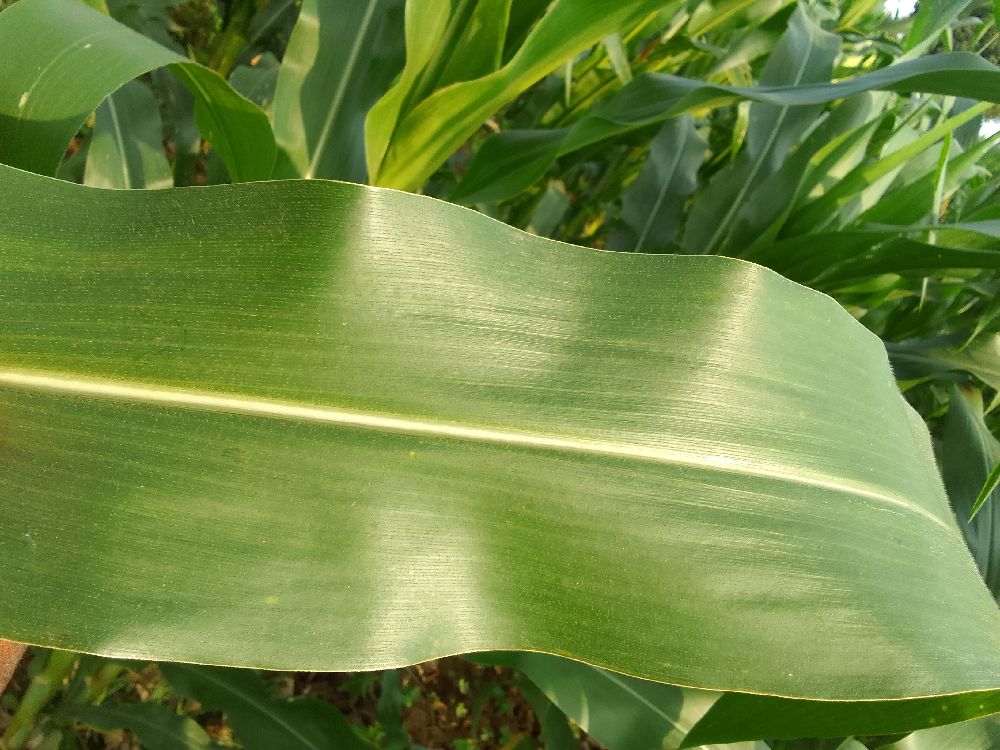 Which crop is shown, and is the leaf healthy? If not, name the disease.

maize, healthy
